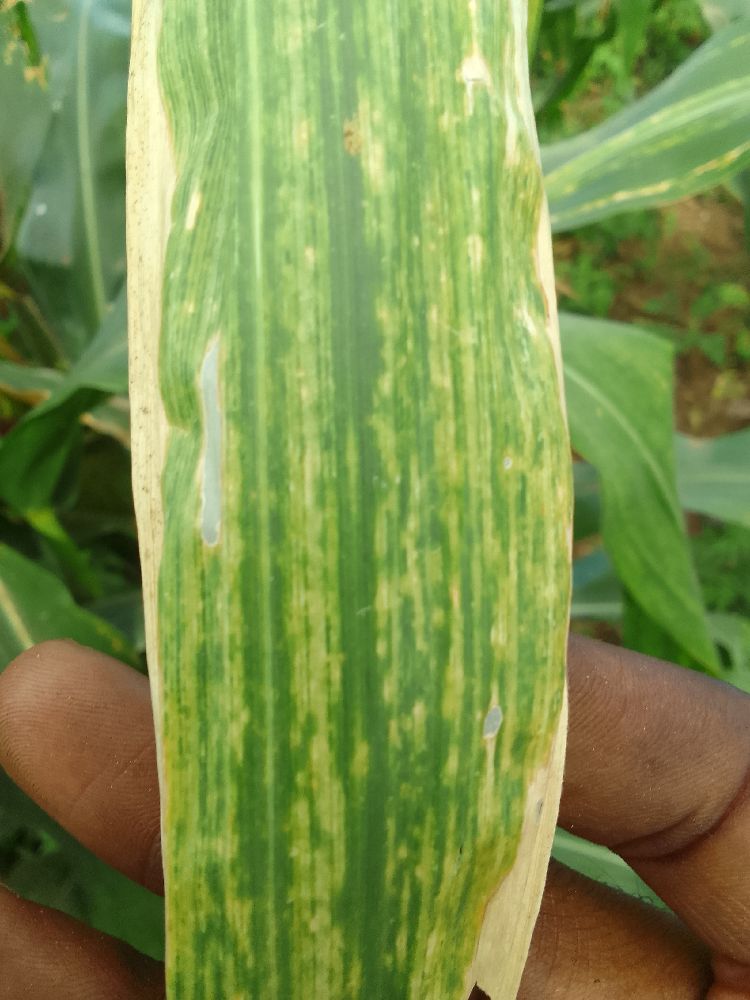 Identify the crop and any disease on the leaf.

maize, maize lethal necrosis
